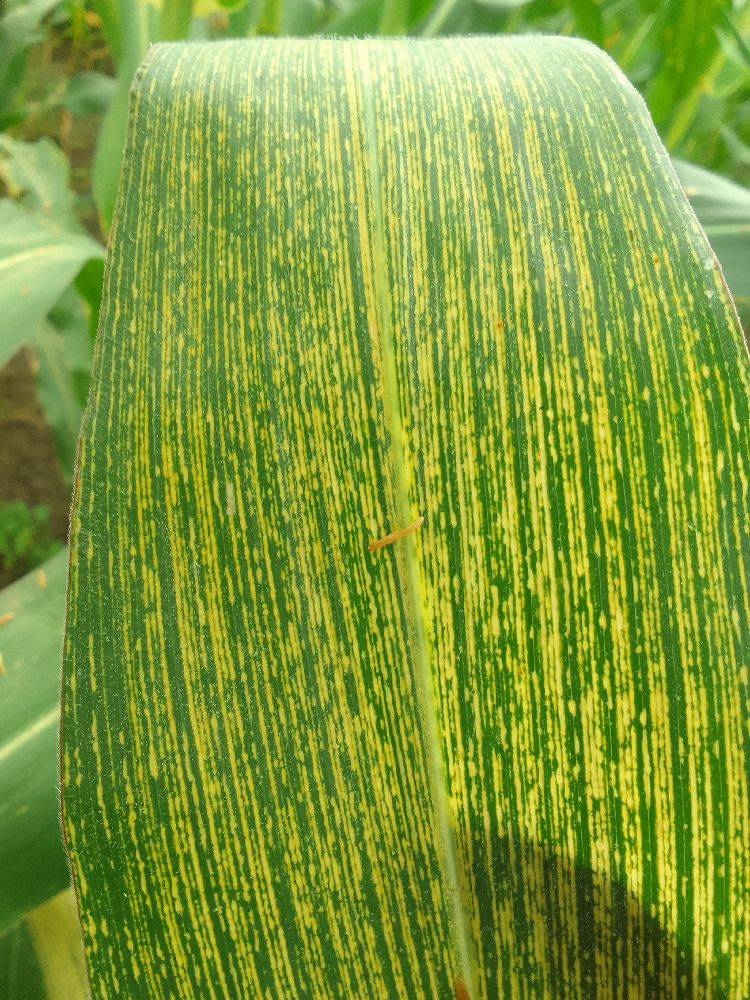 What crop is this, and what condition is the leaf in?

maize, maize streak virus
